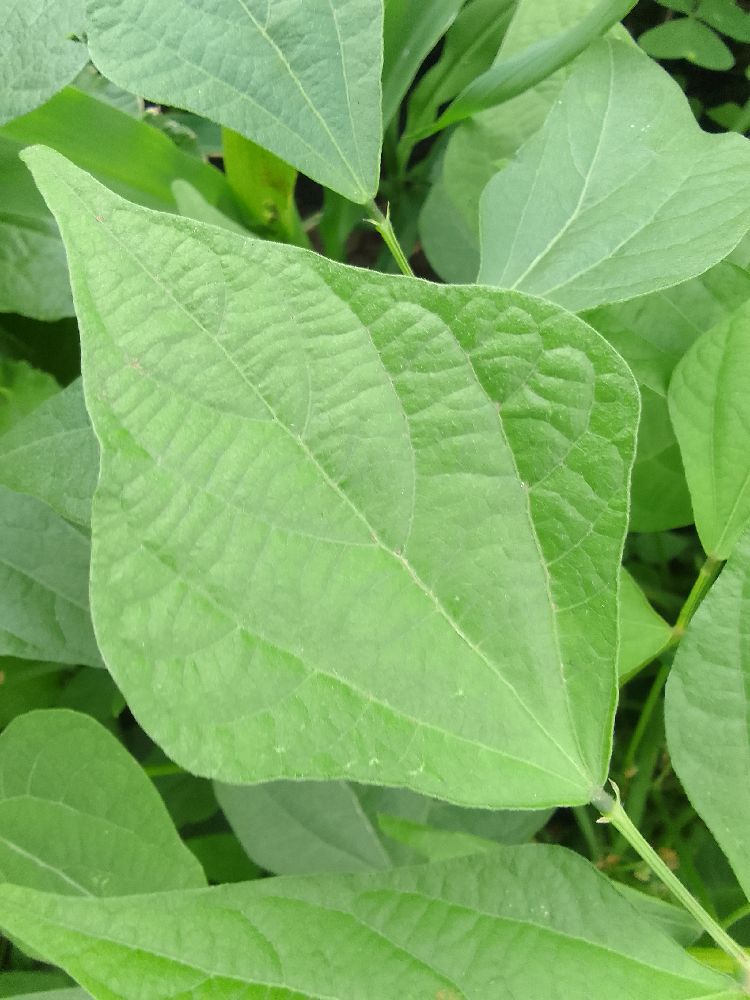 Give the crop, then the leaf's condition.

common bean, healthy
